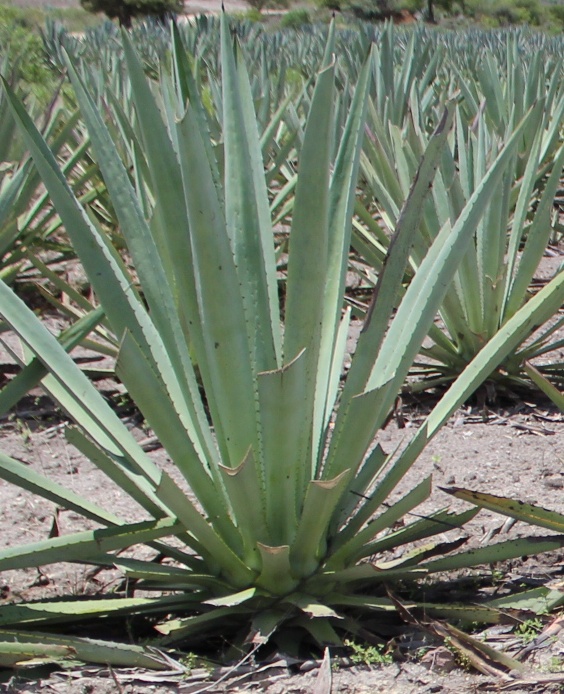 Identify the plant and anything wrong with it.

agave, yellow
